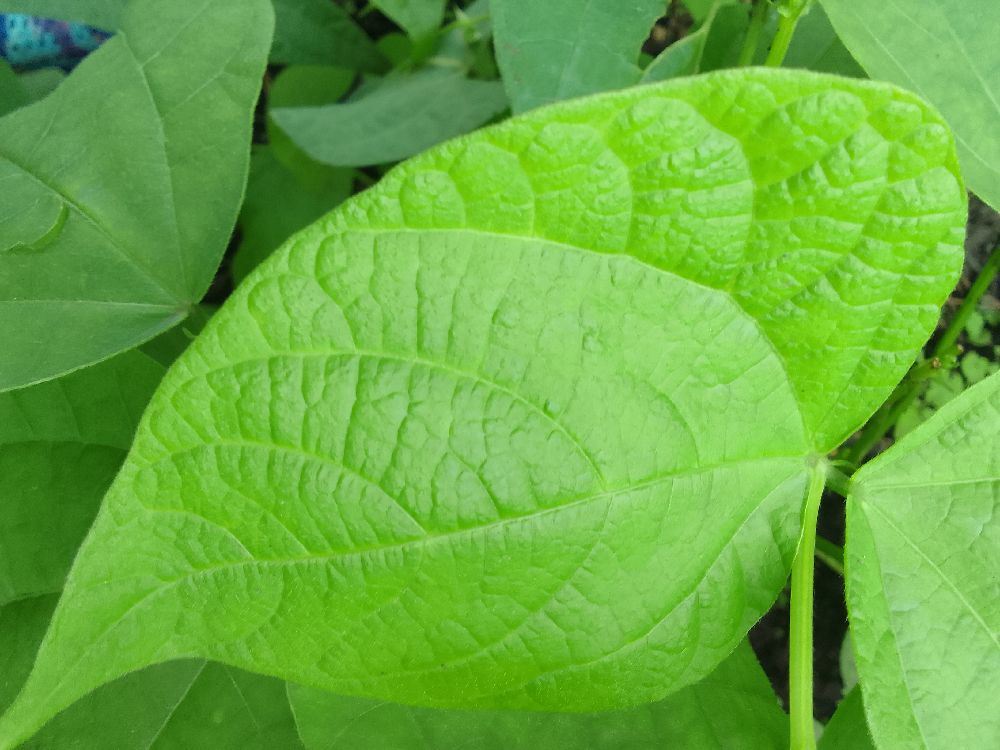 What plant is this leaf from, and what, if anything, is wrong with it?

common bean, healthy
